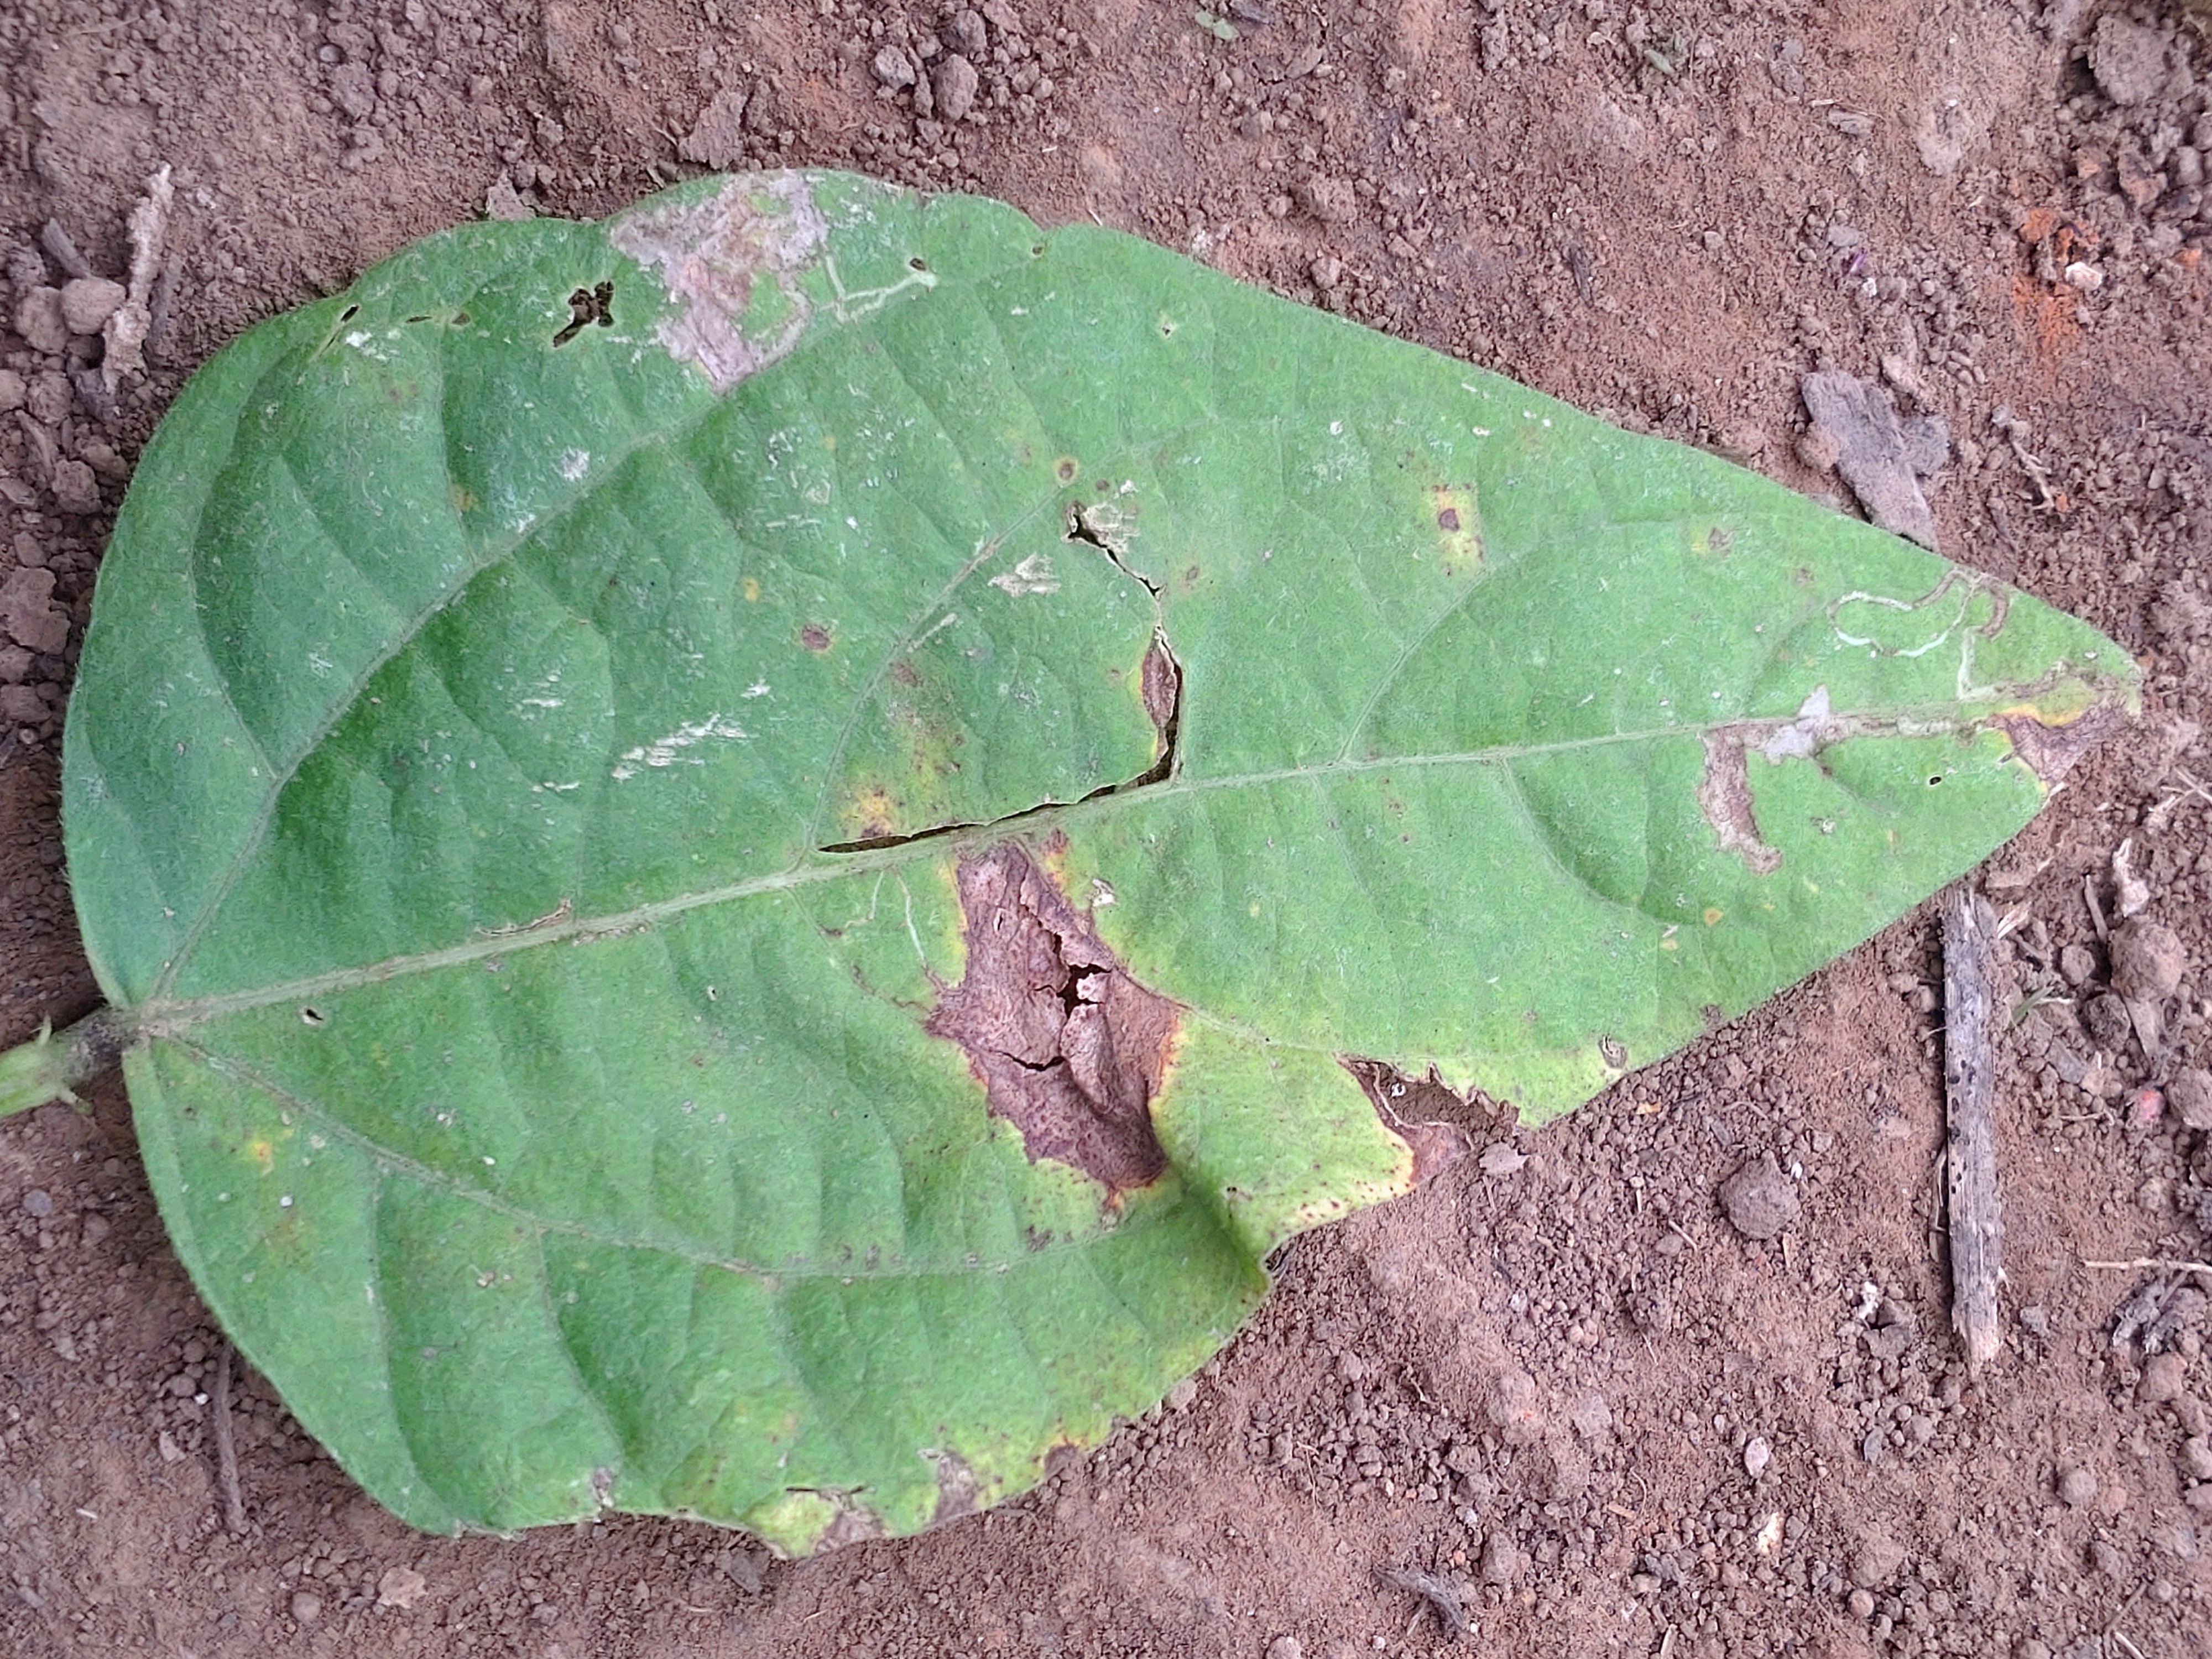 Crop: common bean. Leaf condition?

anthracnose
